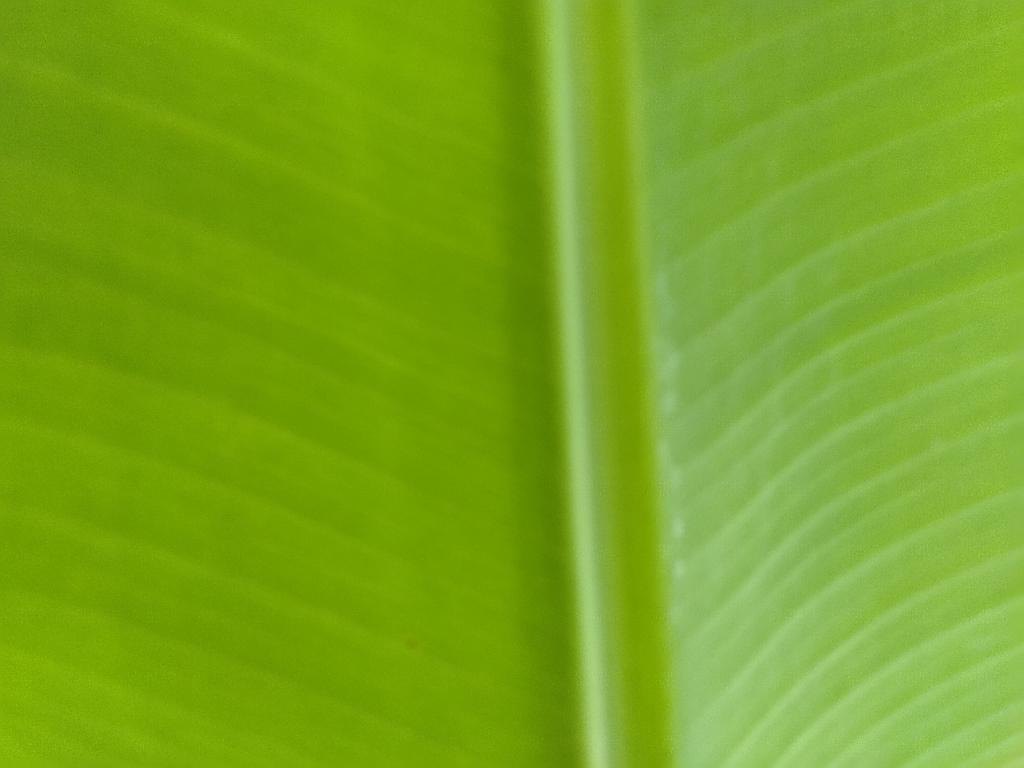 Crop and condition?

banana, healthy
